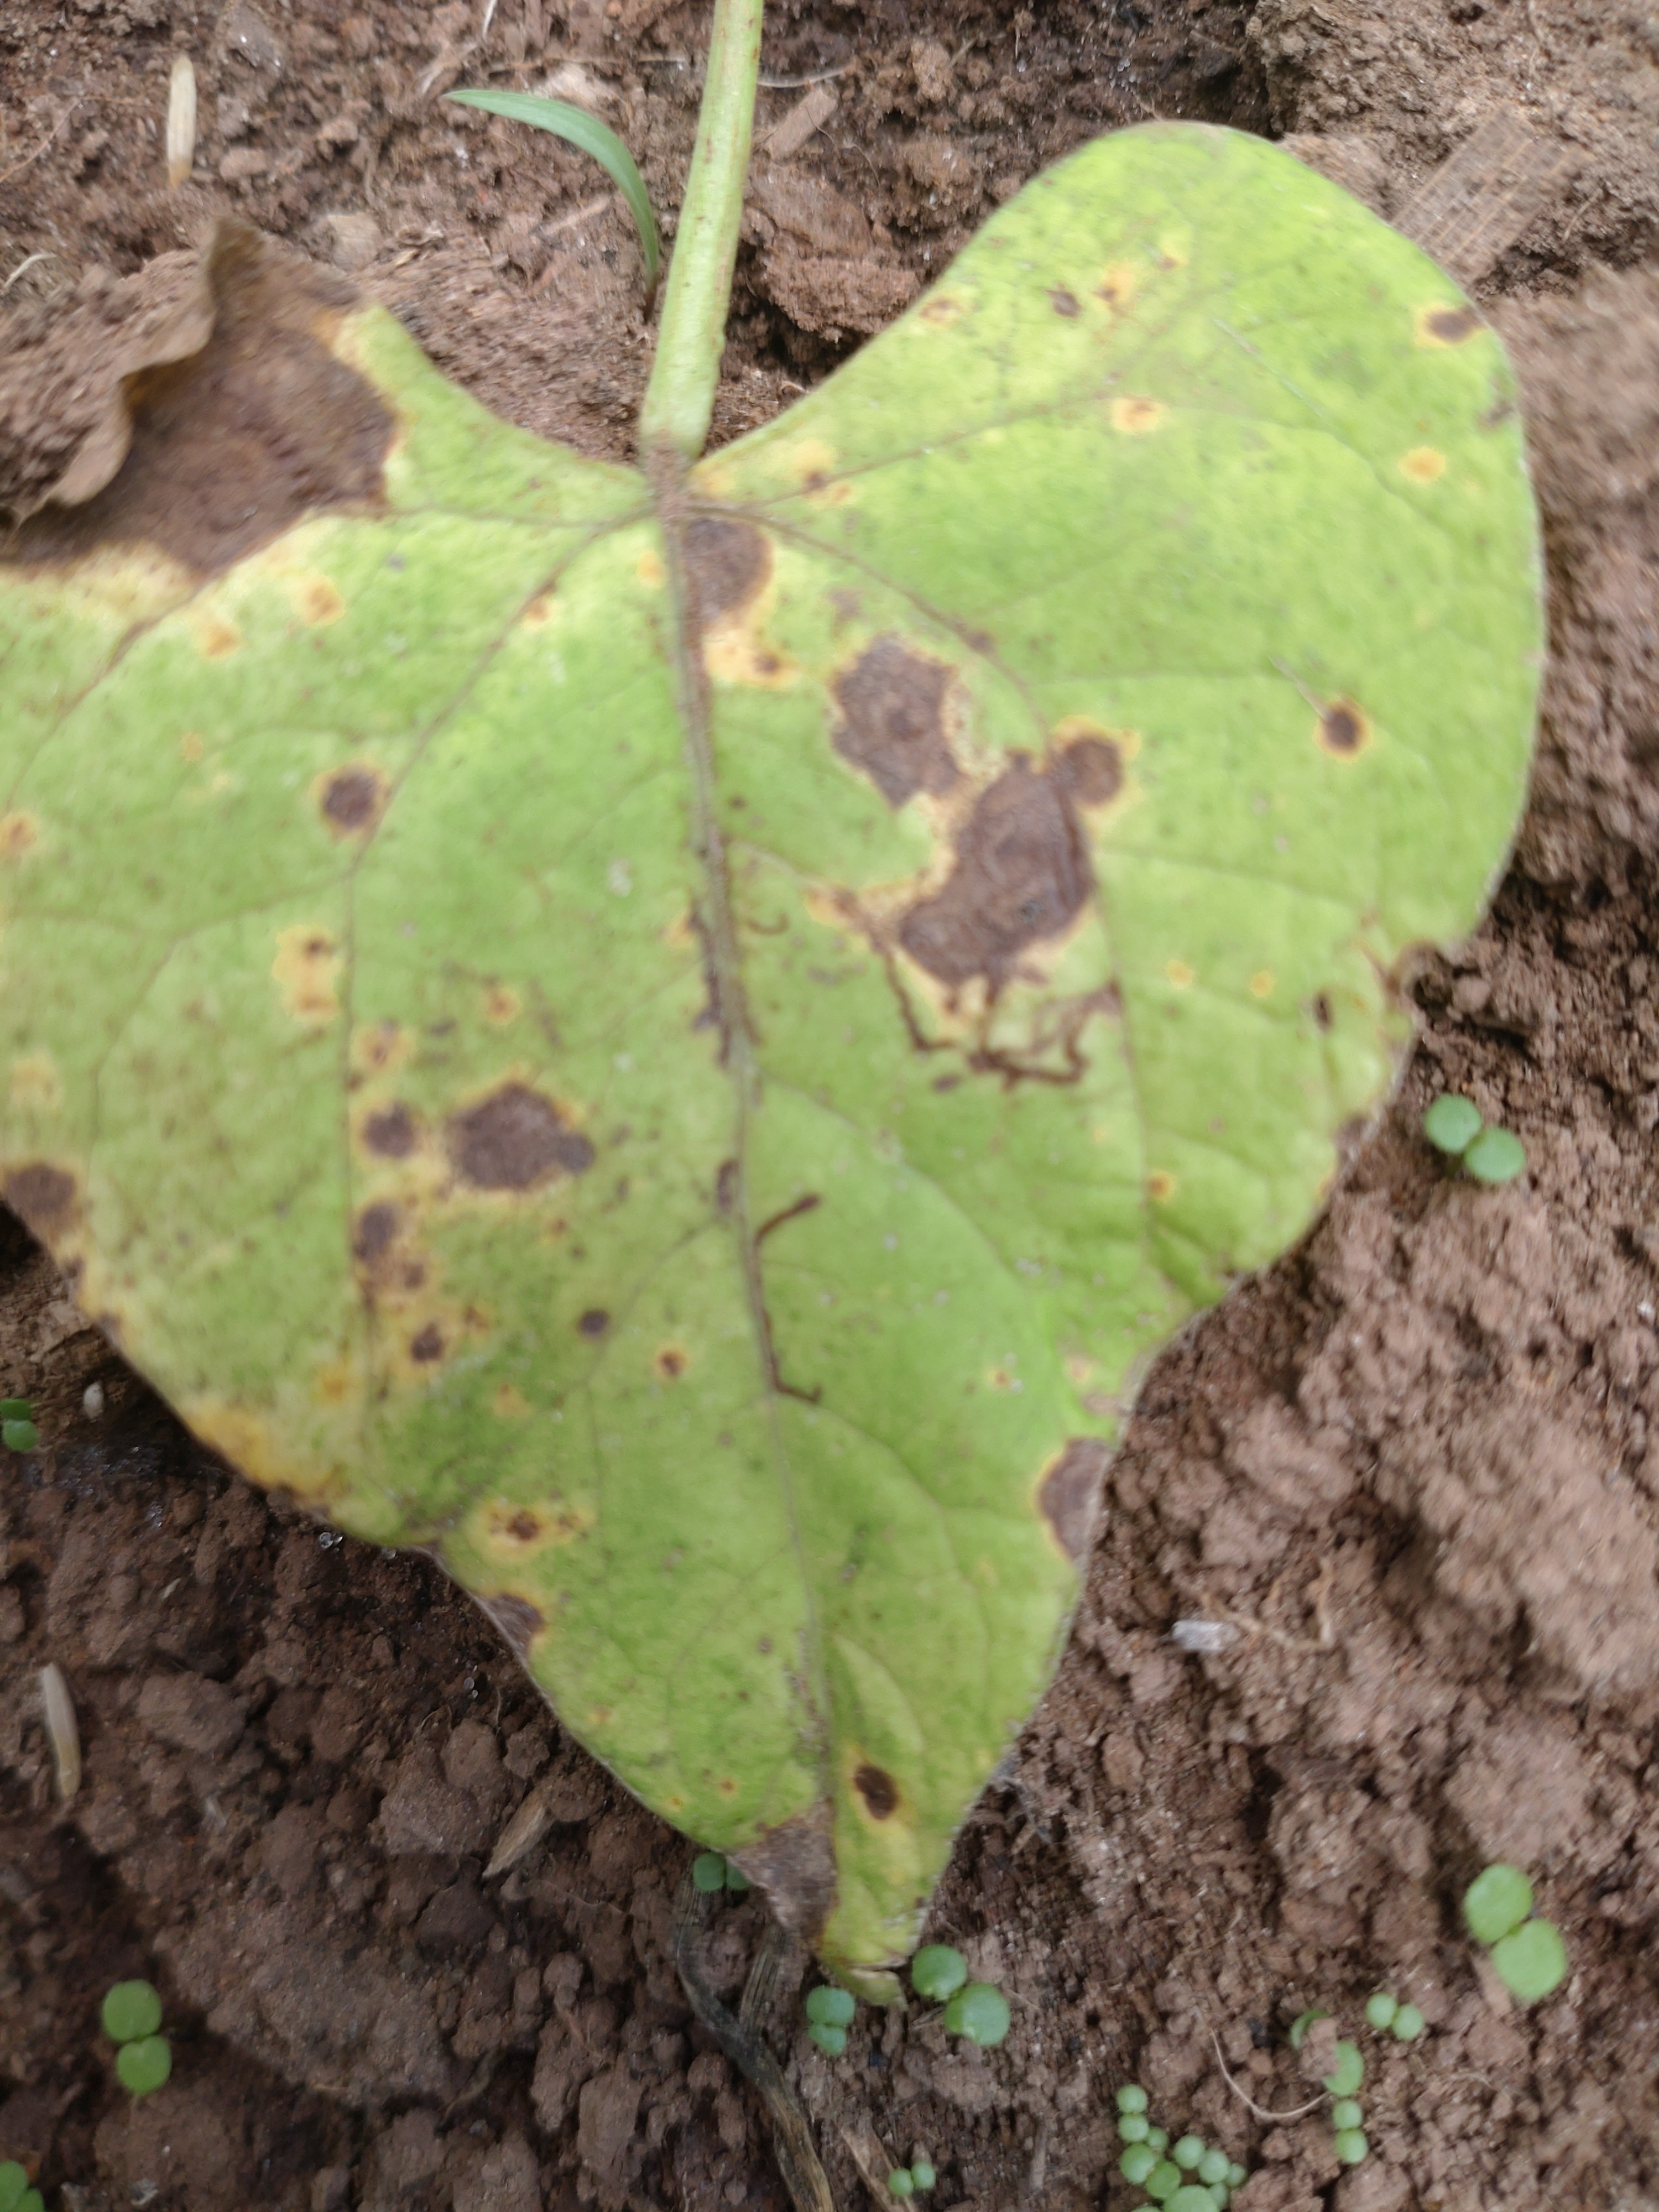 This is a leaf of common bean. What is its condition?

rust
